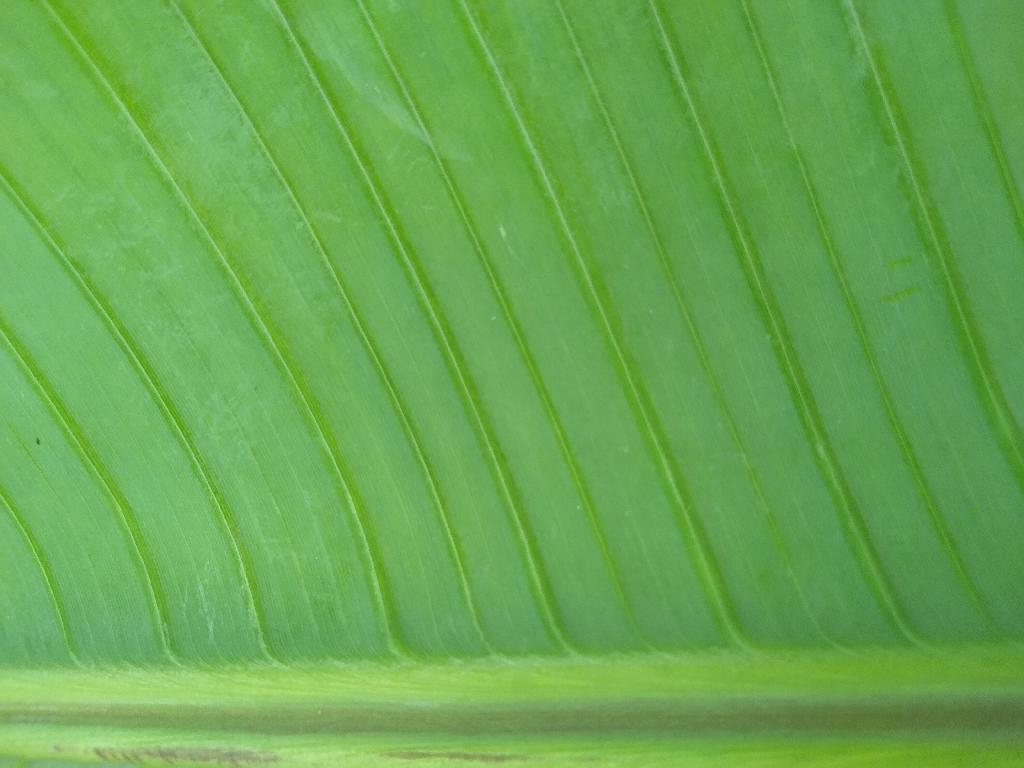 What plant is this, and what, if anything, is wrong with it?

banana, healthy
